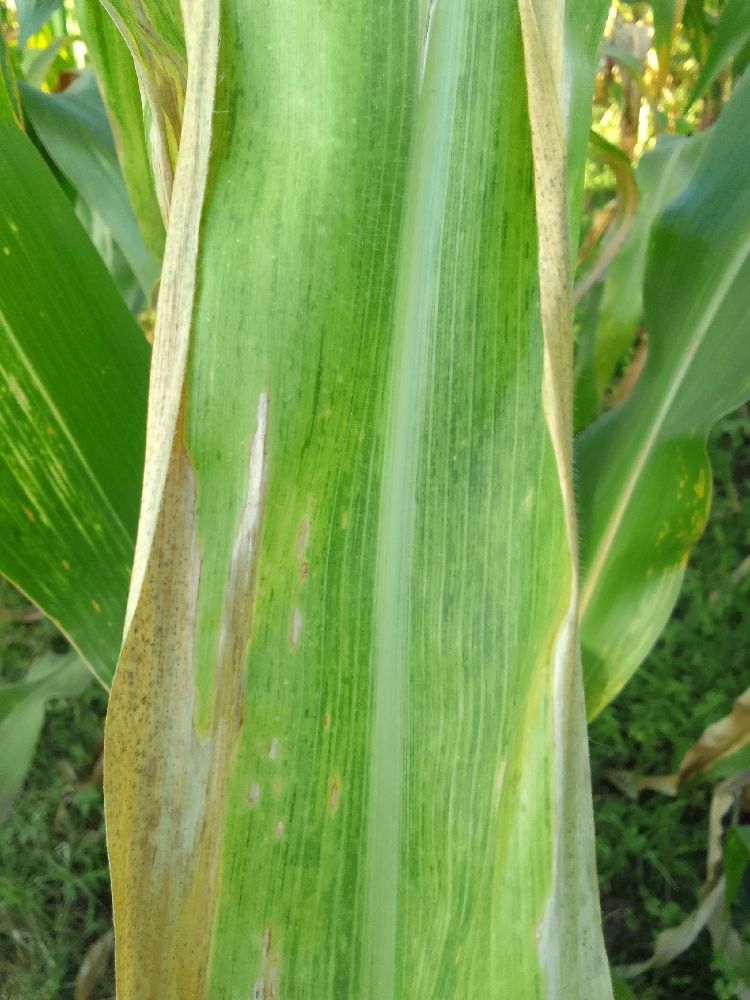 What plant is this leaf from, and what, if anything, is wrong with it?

maize, maize lethal necrosis
